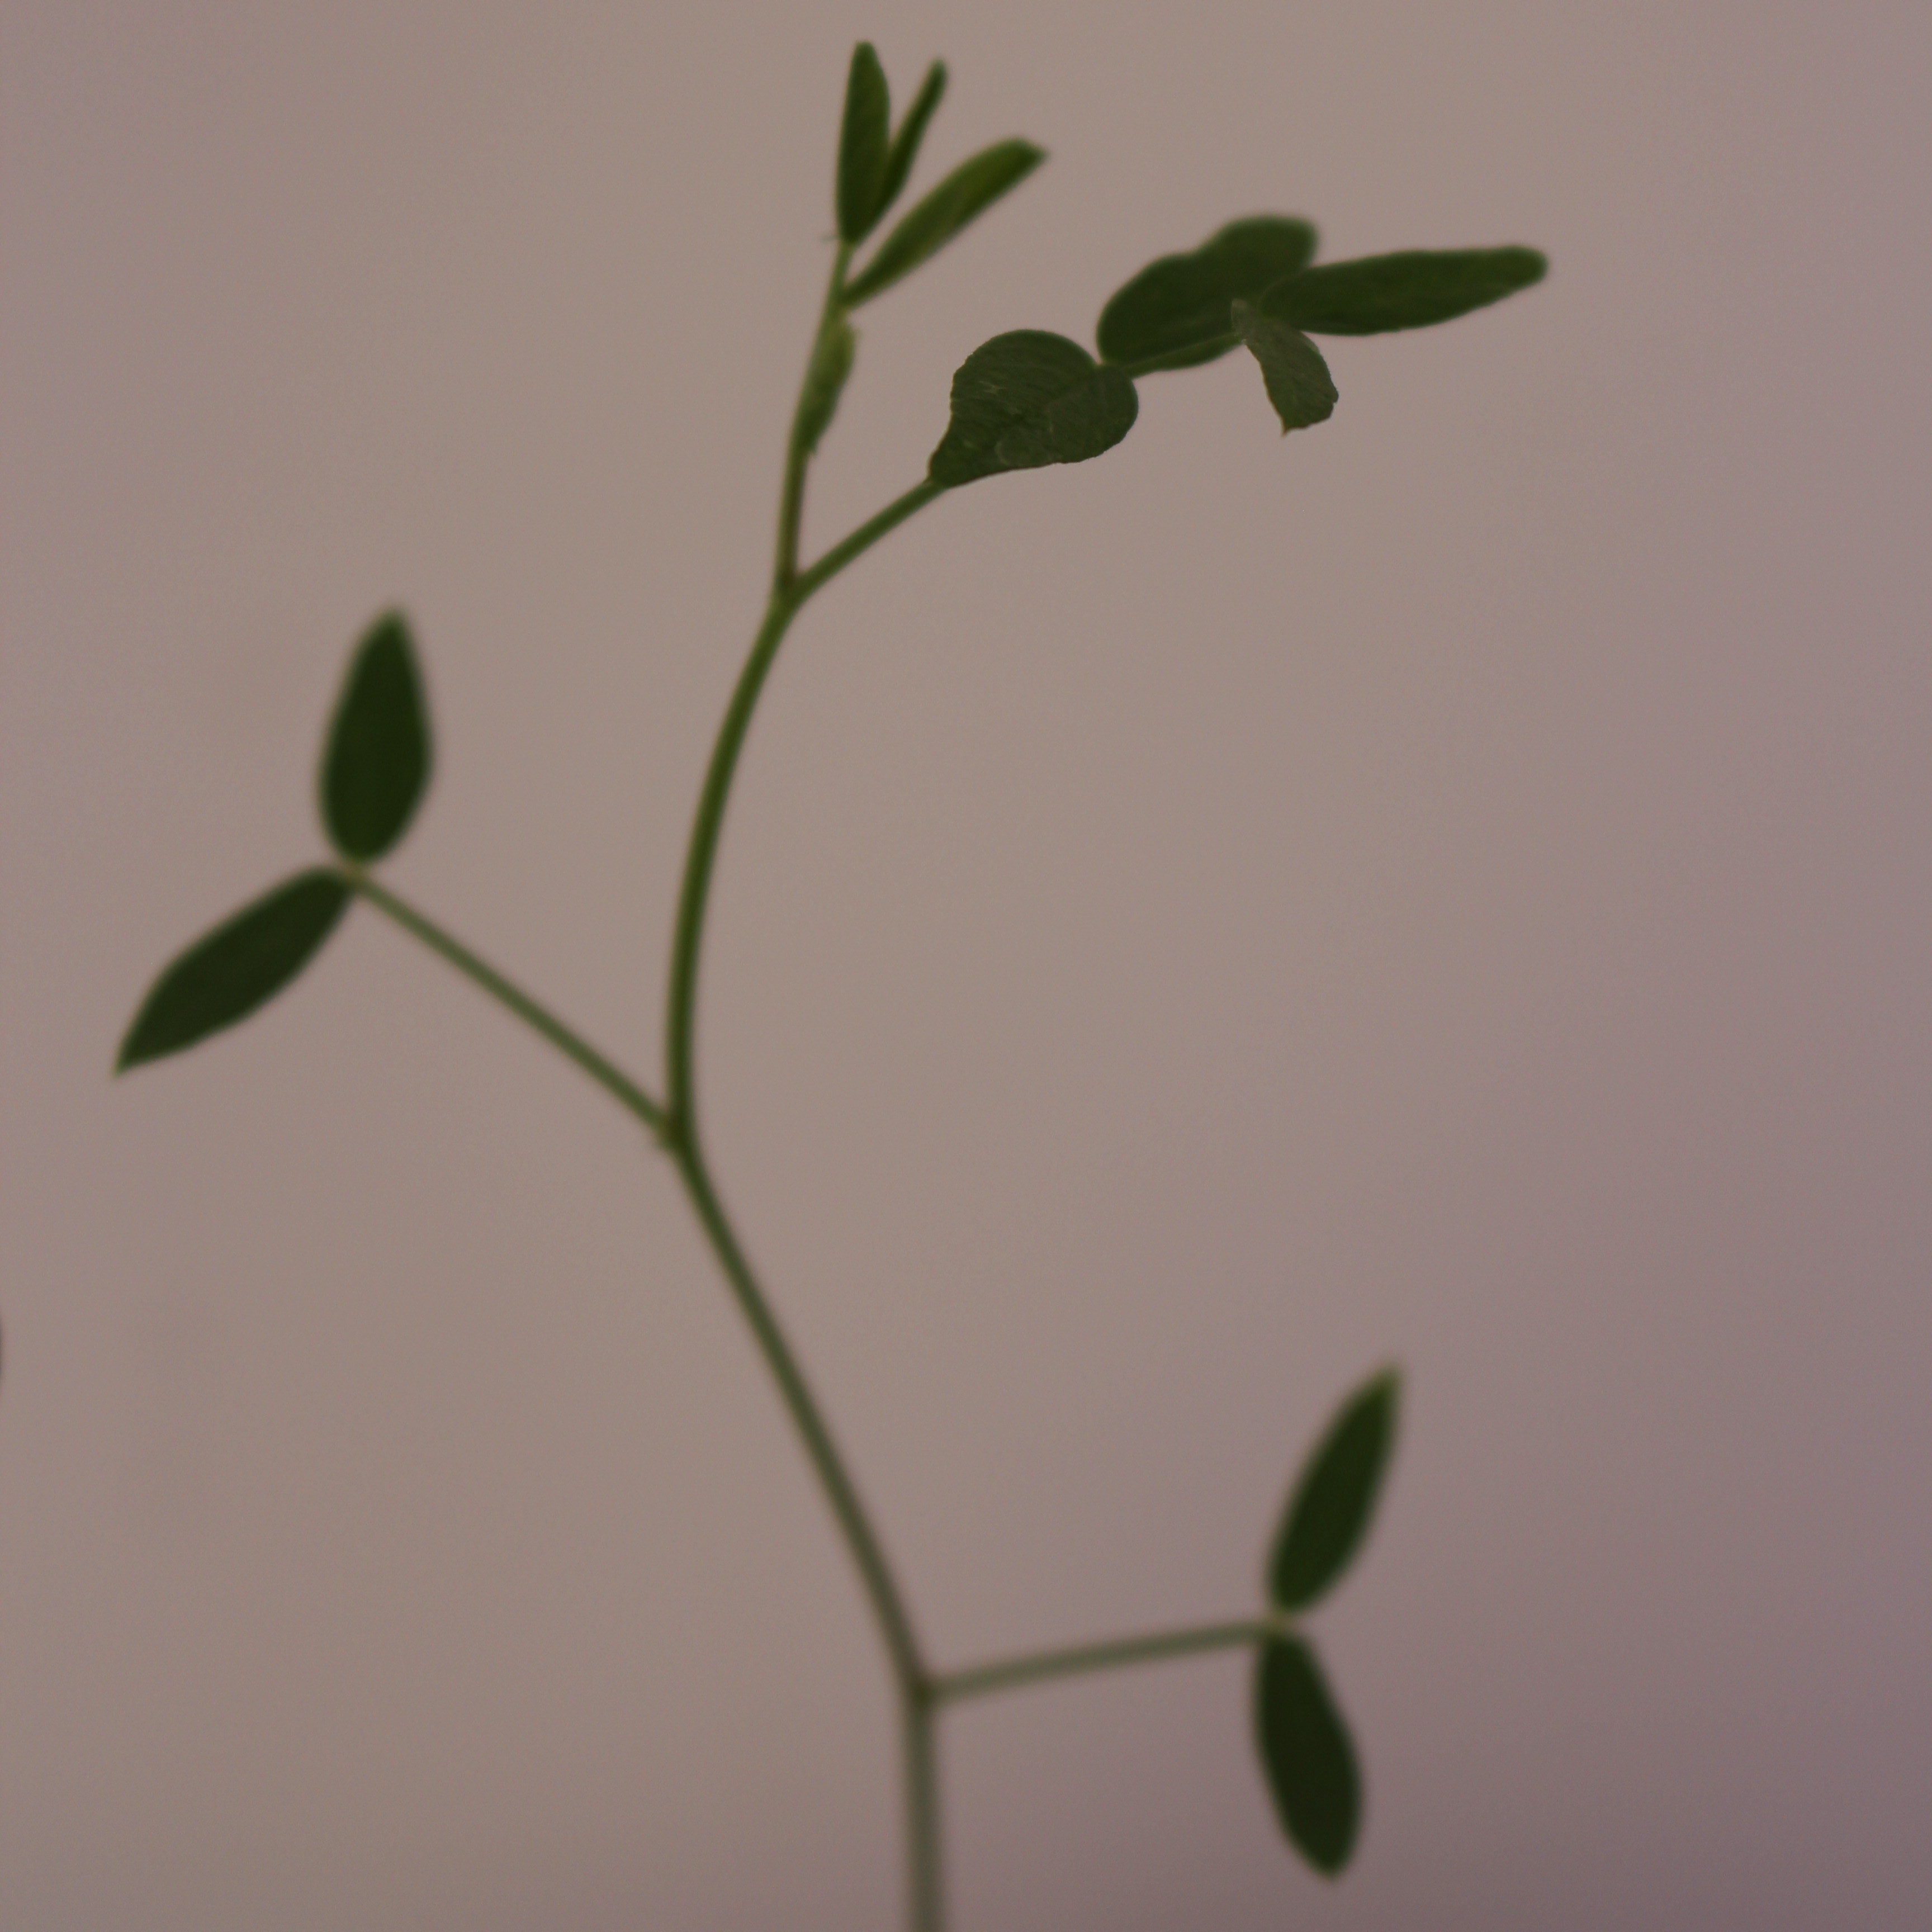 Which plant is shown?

Vicia sativa
